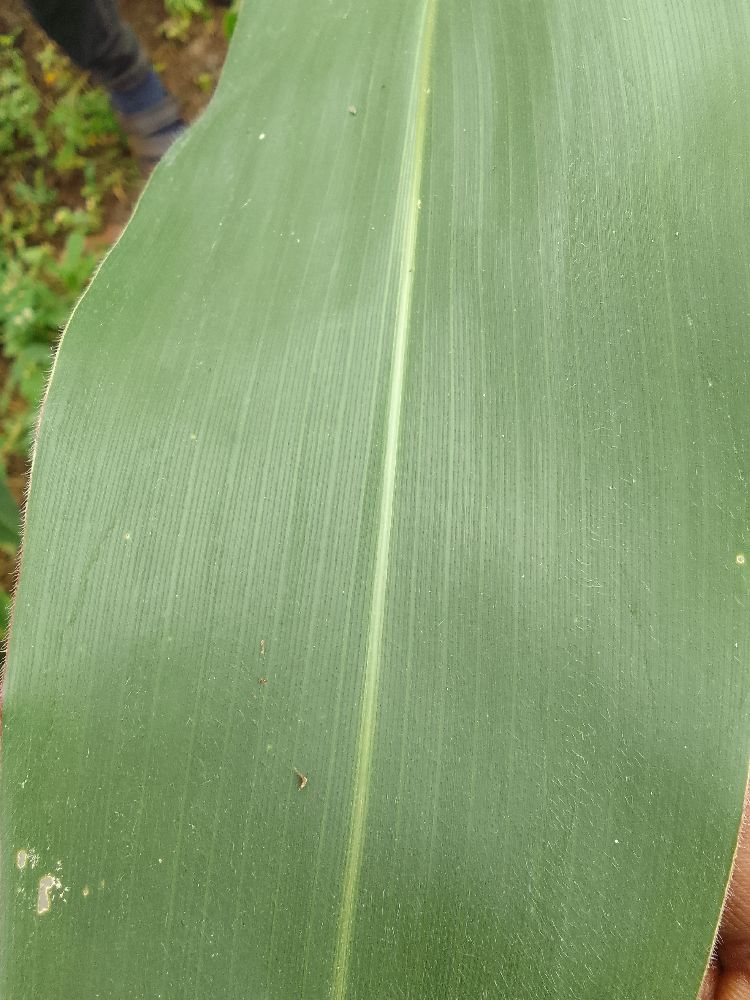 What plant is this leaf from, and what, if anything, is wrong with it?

maize, healthy
